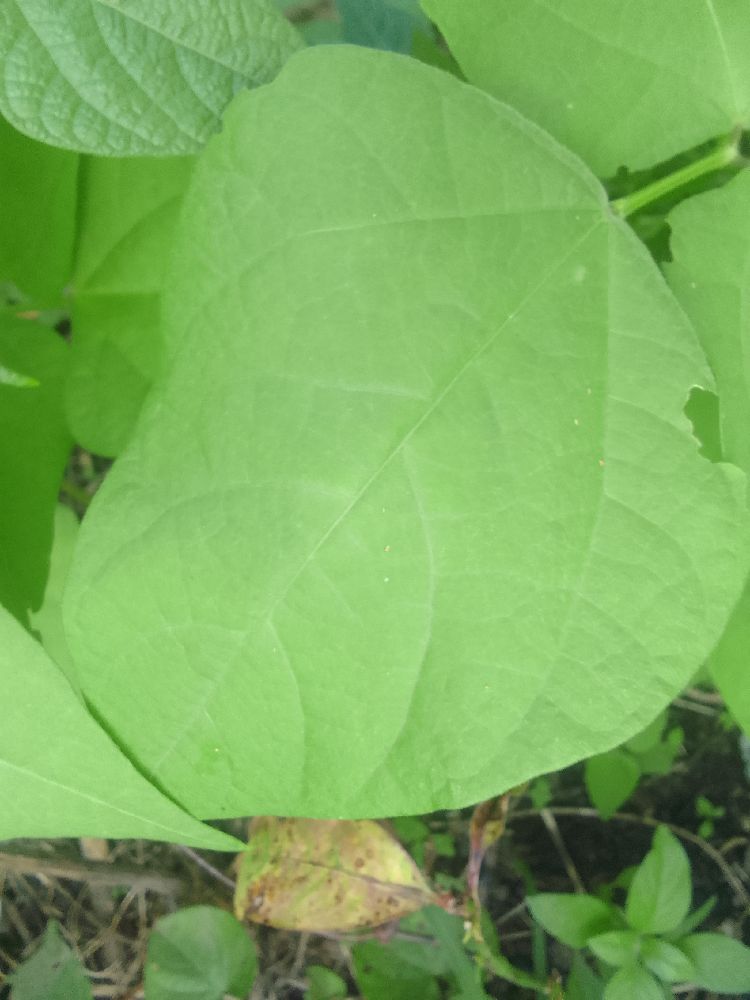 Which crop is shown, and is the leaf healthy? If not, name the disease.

common bean, healthy
